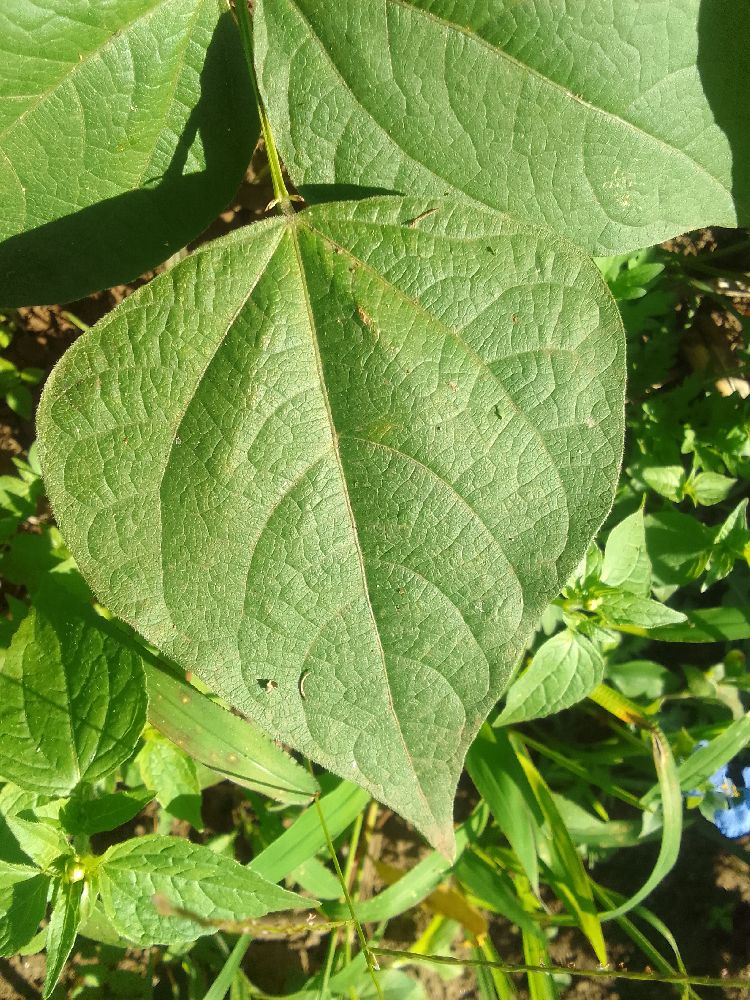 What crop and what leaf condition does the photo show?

common bean, healthy
